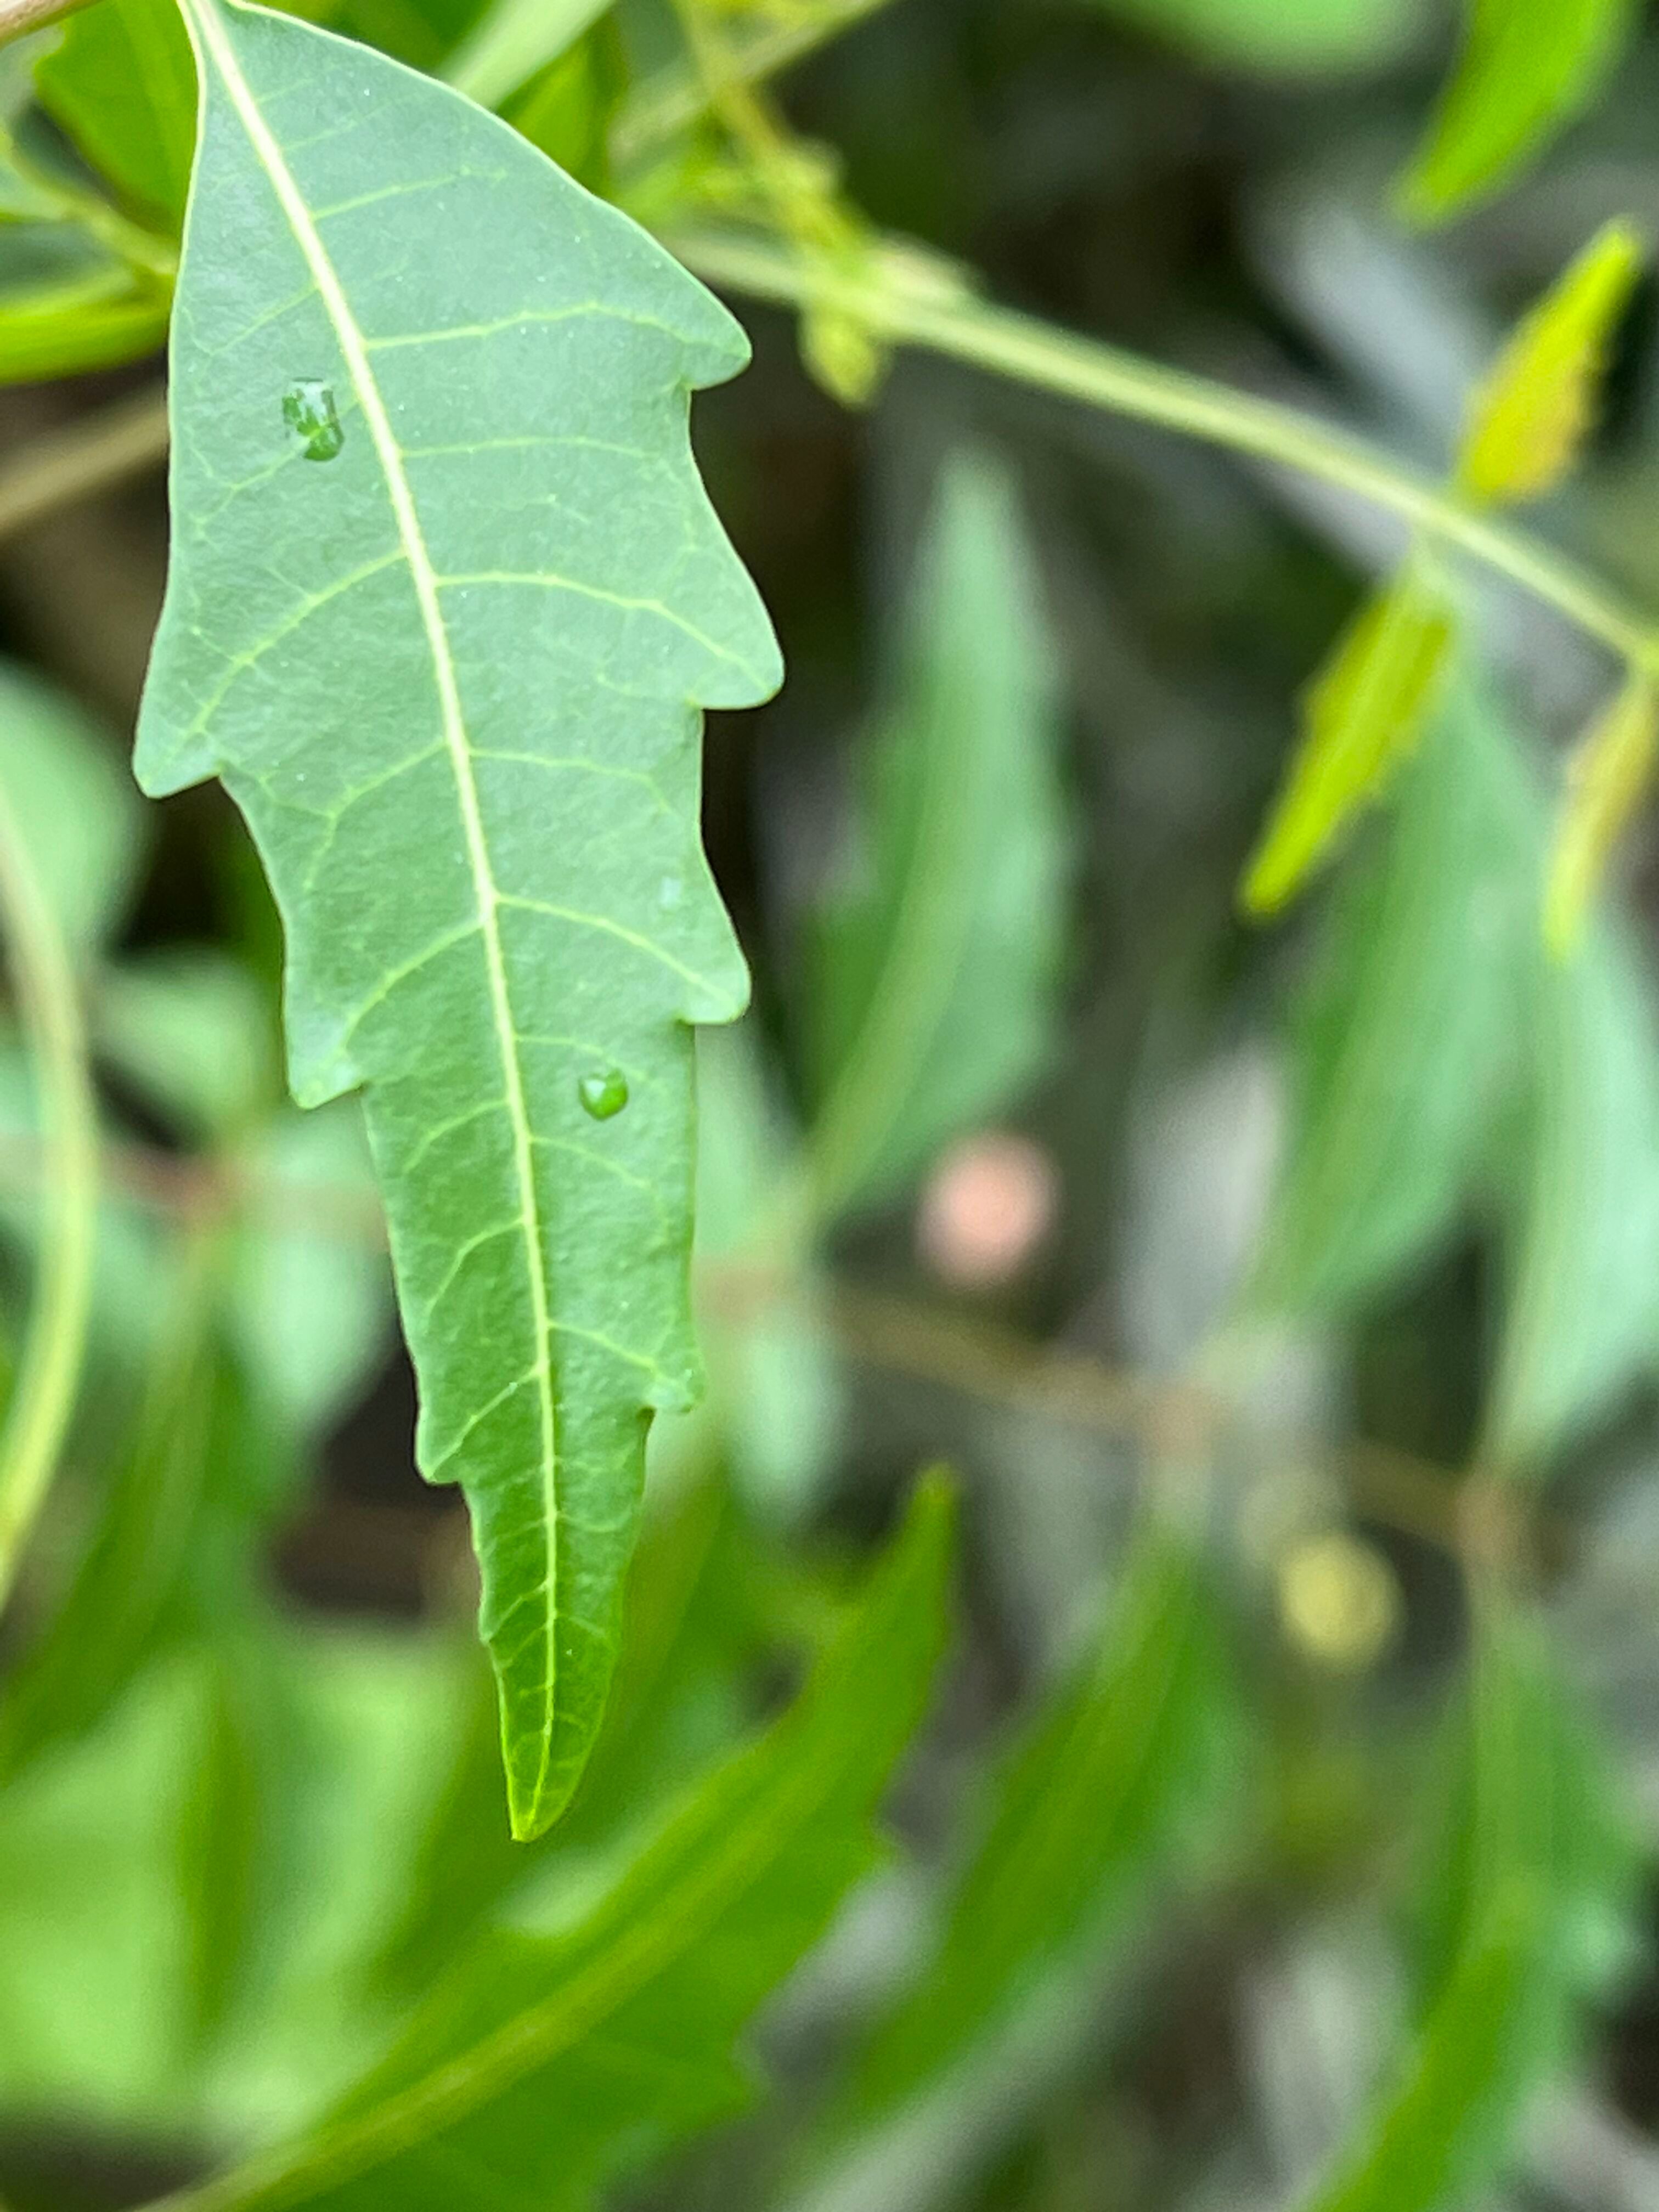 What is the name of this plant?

neem
